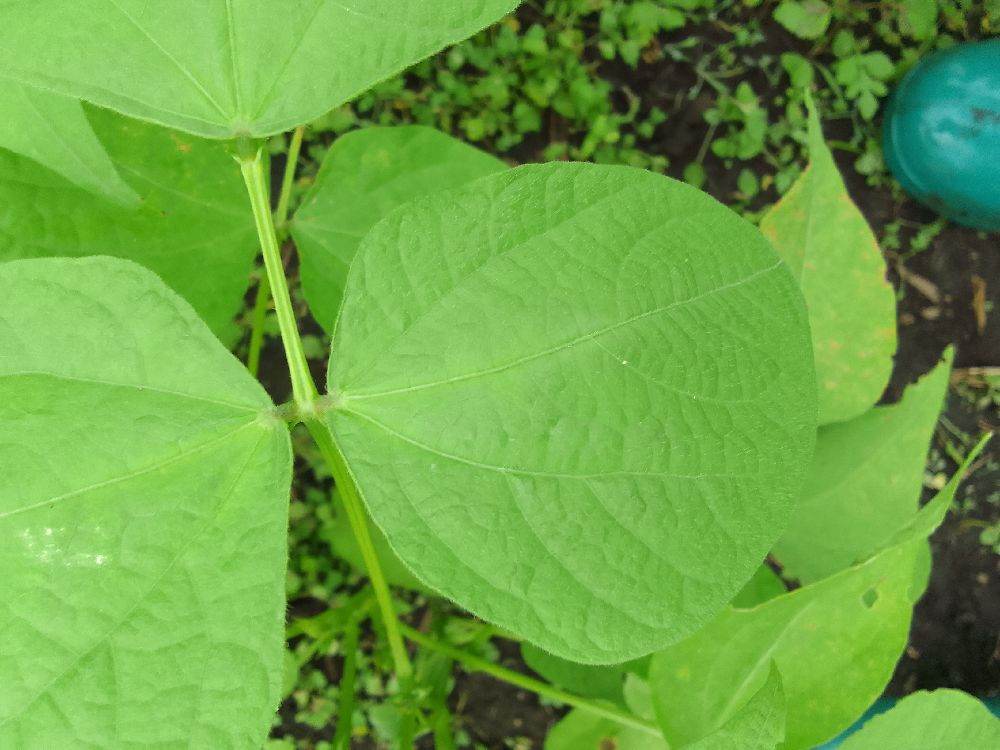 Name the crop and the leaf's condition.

common bean, healthy
